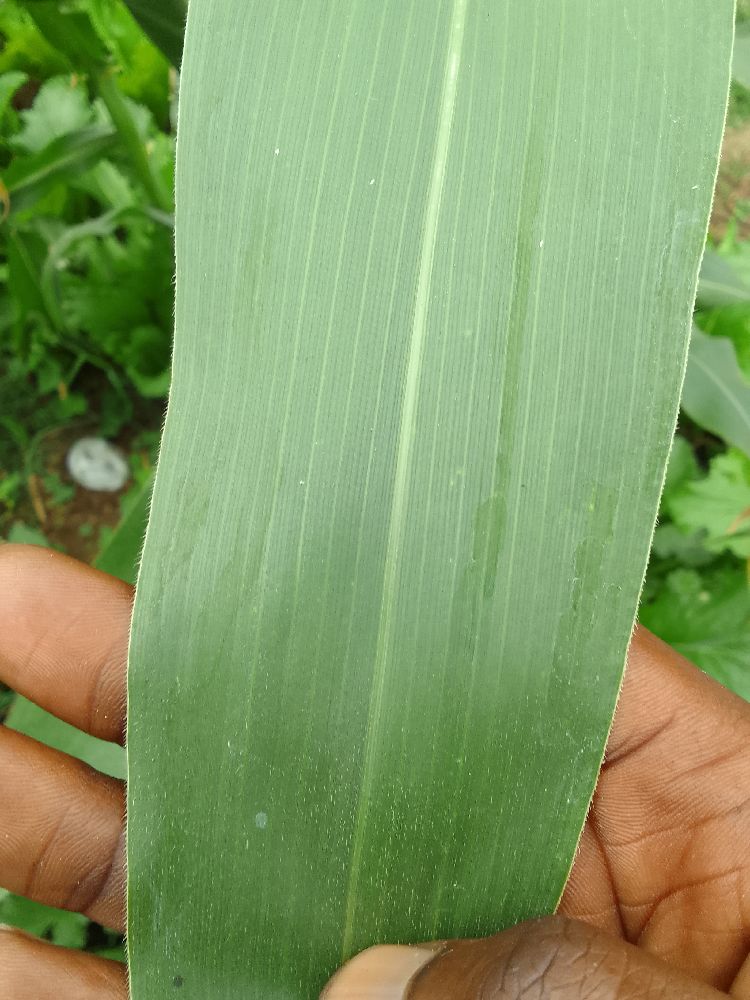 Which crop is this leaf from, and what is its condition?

maize, healthy
